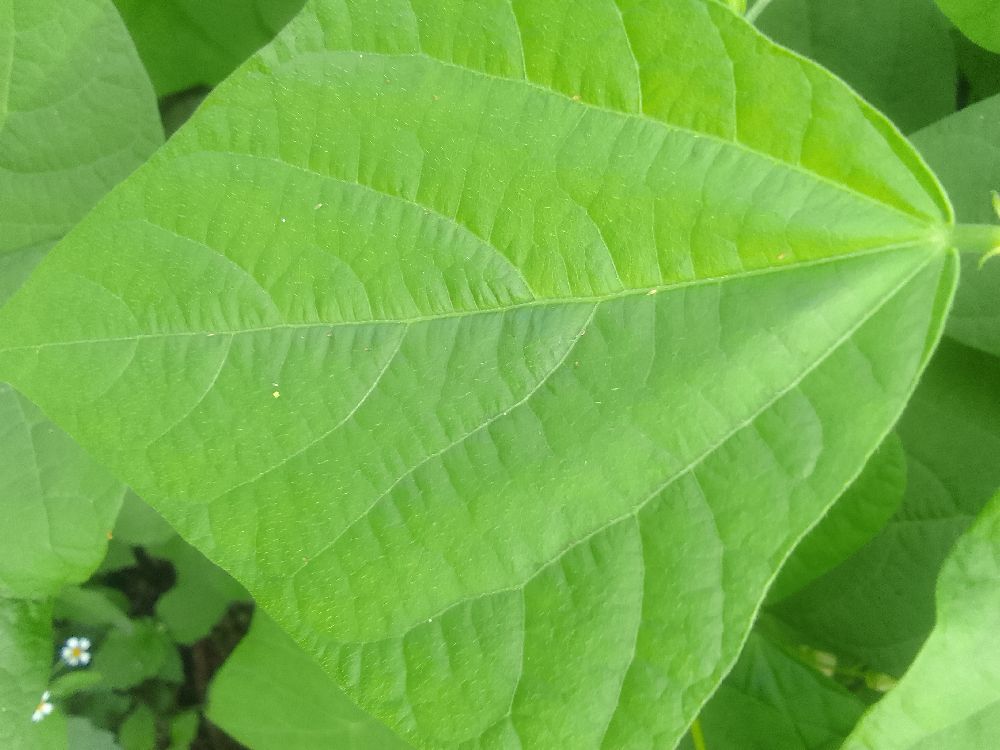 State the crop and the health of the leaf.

common bean, healthy
